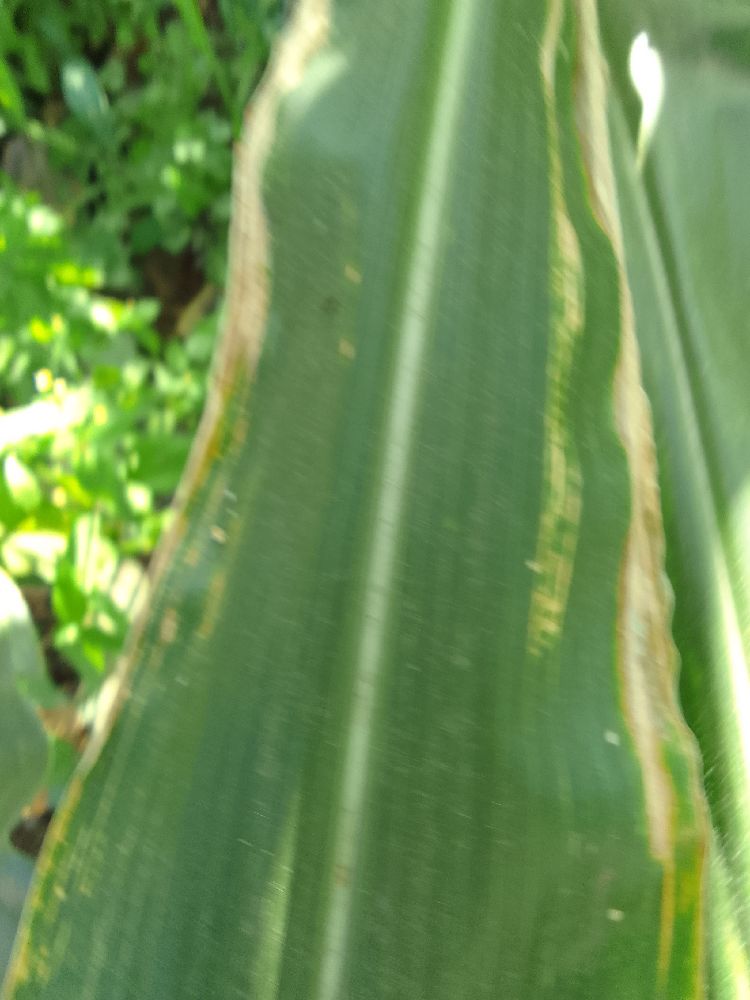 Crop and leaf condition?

maize, maize lethal necrosis
